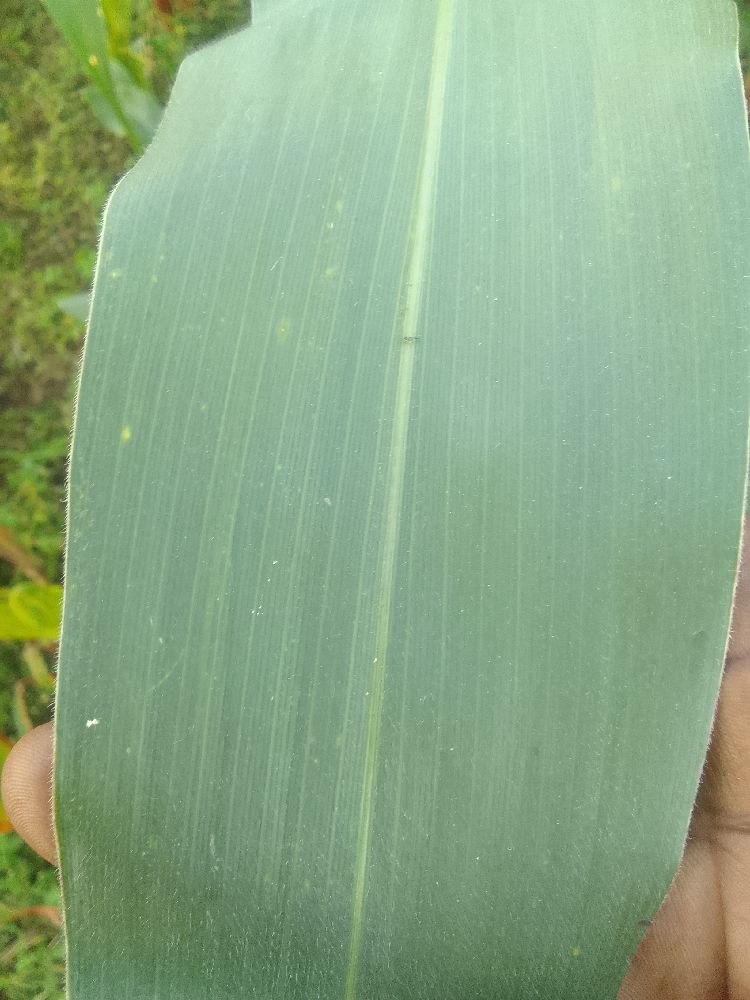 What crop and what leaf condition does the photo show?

maize, healthy
